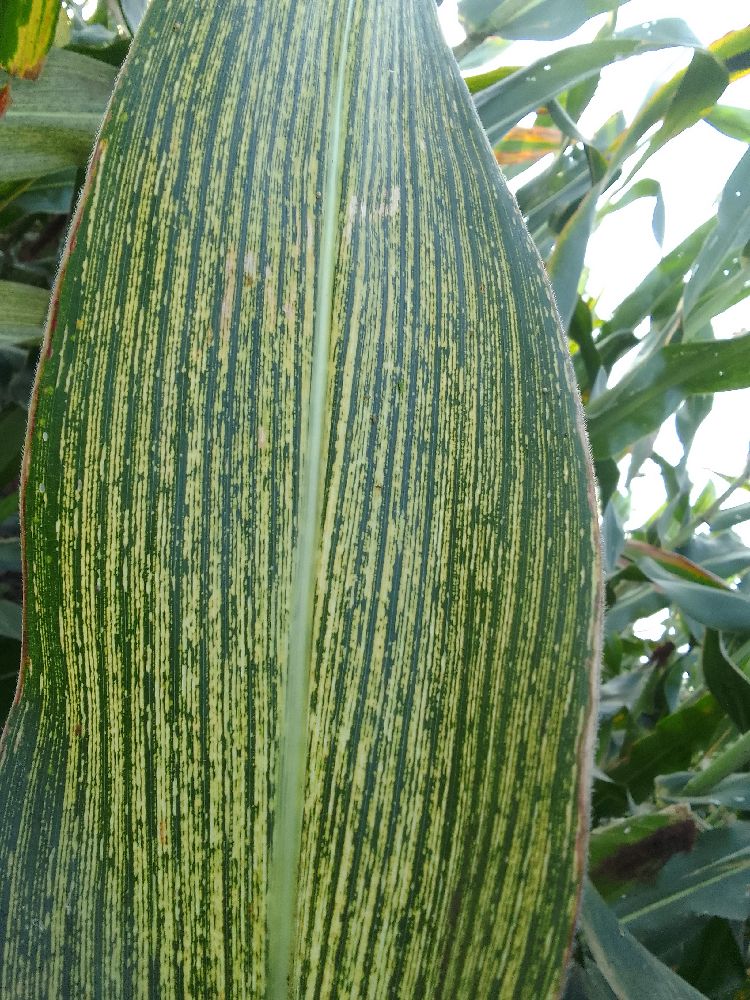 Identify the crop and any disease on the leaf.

maize, maize streak virus
